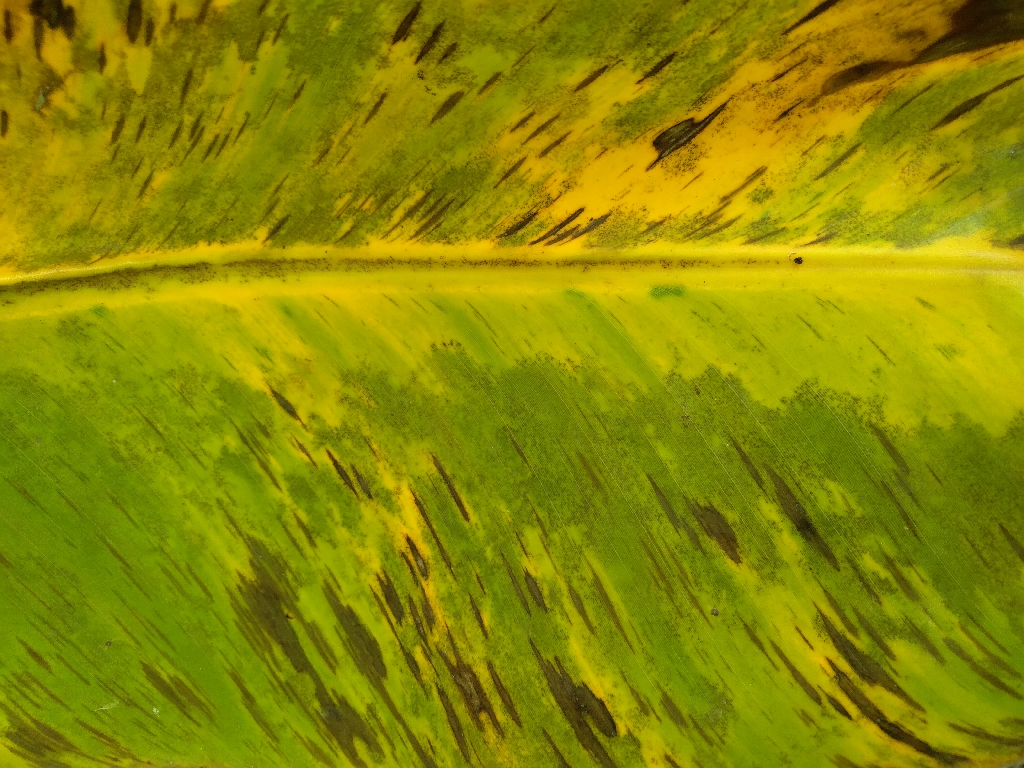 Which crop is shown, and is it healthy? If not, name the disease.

banana, black sigatoka
